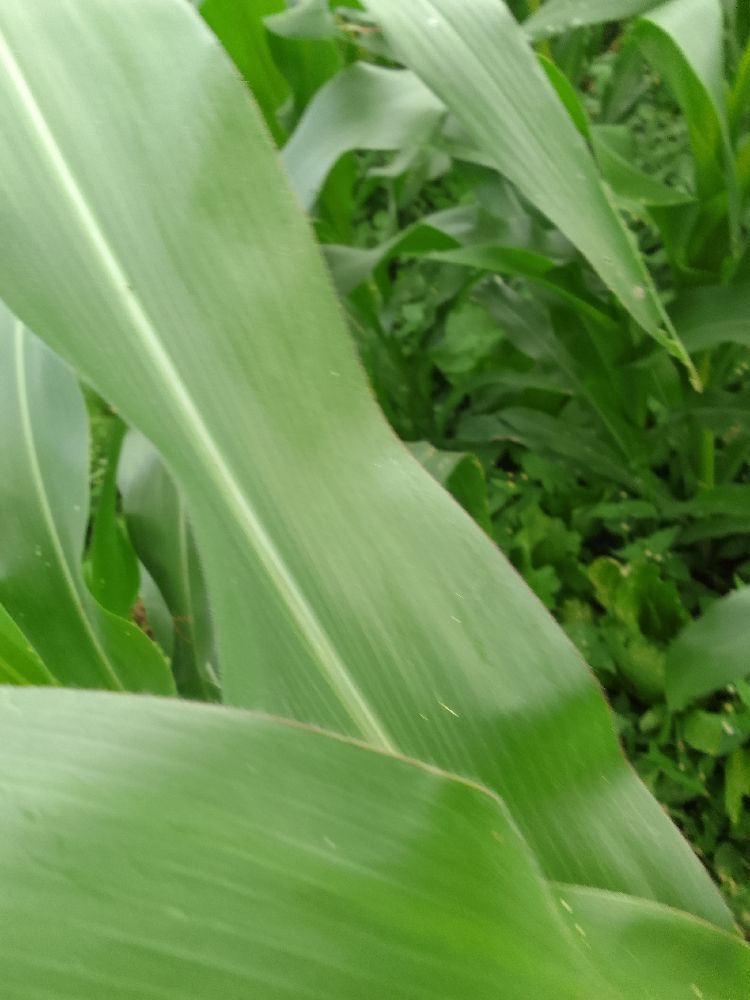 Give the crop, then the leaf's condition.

maize, healthy
